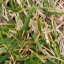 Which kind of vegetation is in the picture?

grass
